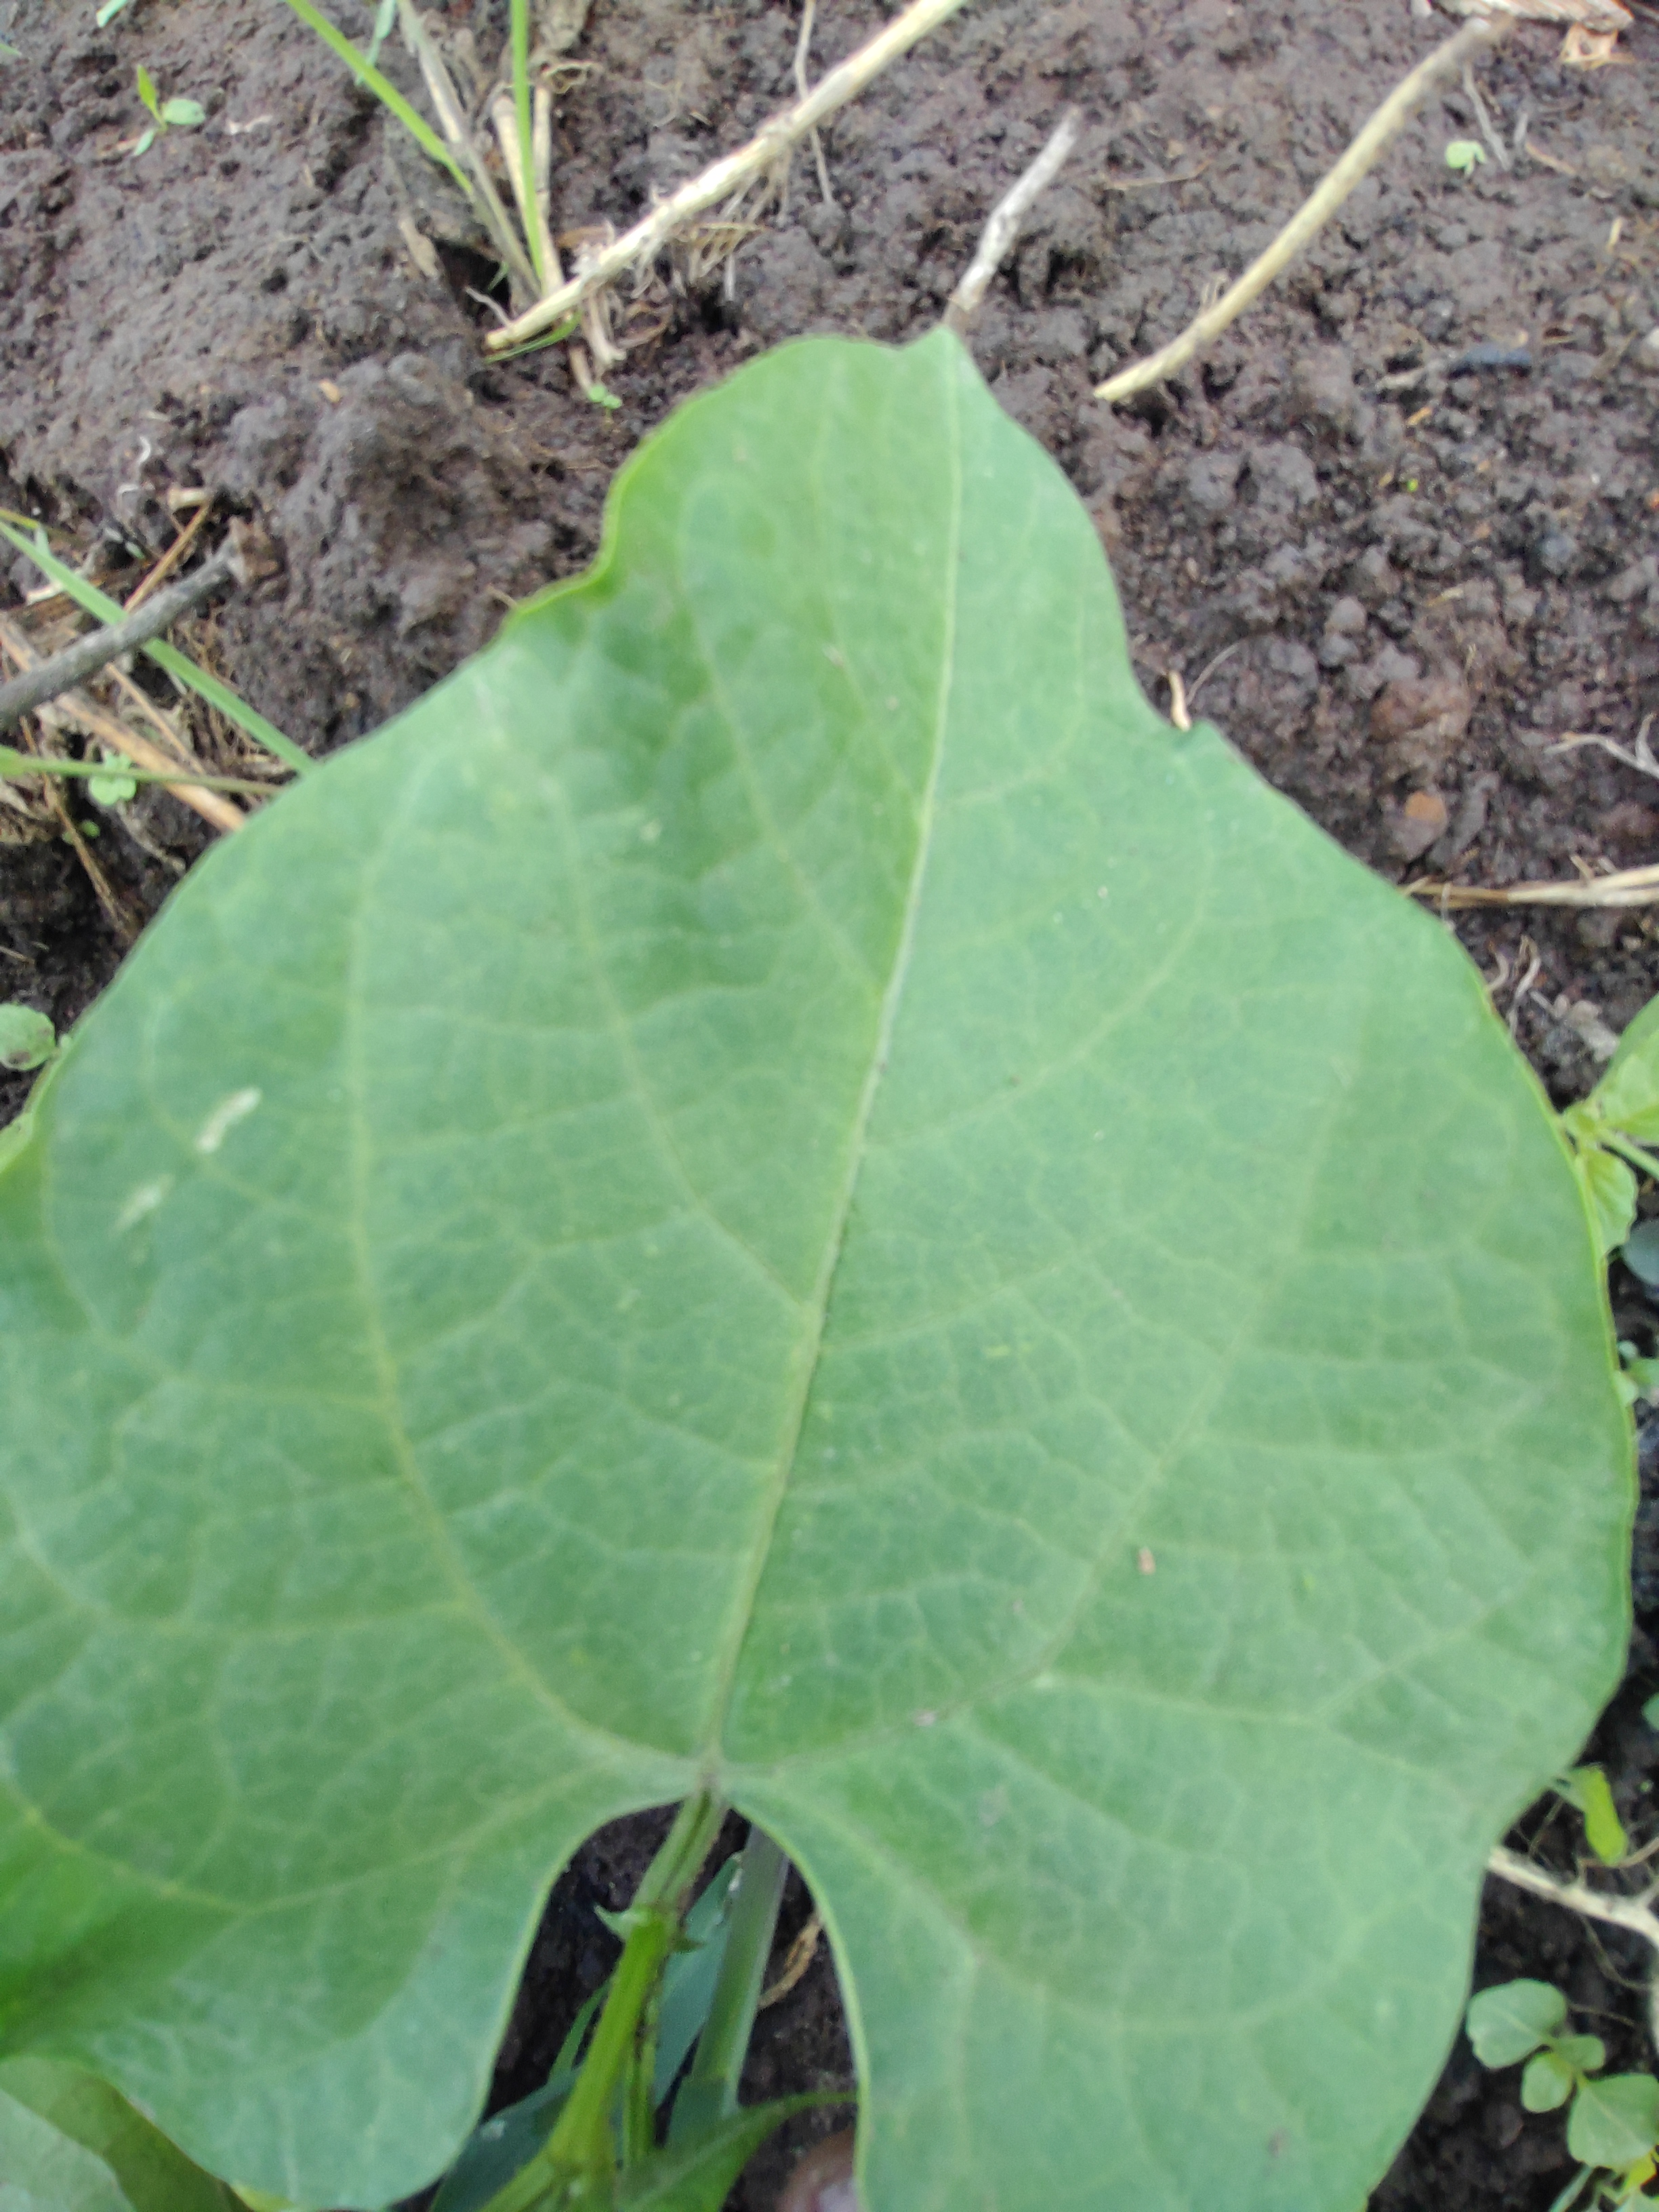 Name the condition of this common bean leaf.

healthy
